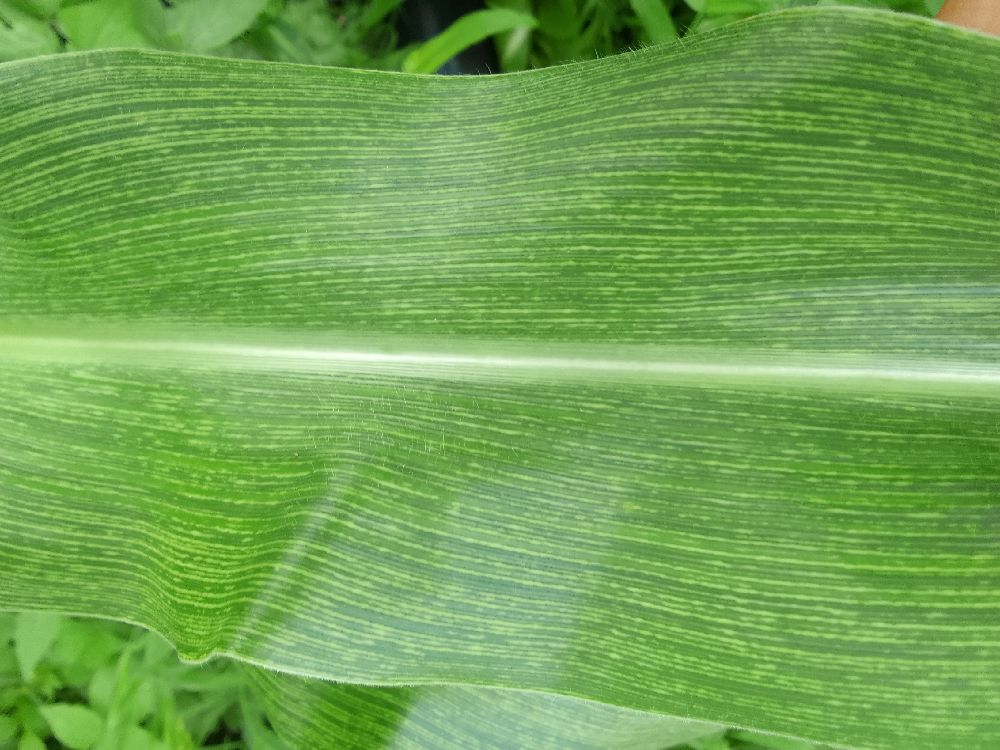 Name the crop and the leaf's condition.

maize, maize streak virus
